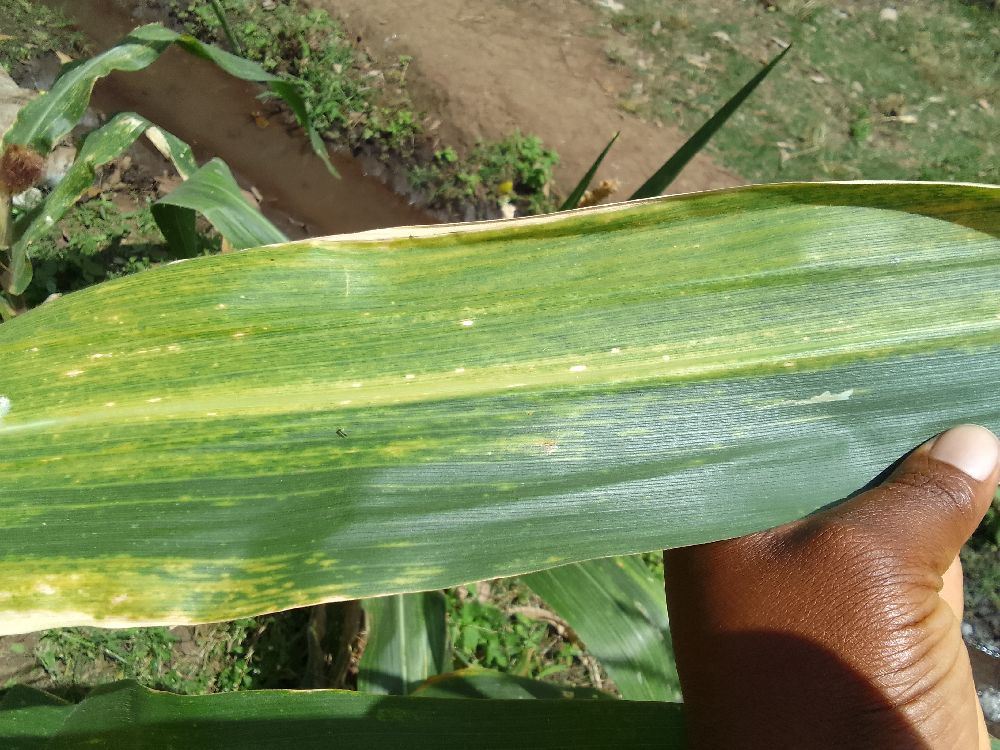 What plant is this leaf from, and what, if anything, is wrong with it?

maize, maize lethal necrosis
